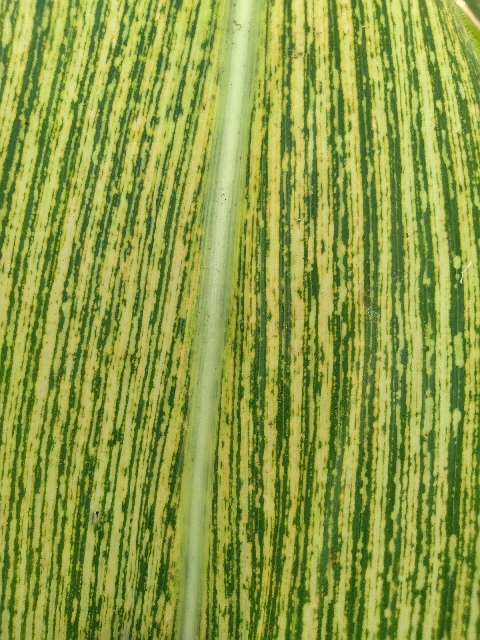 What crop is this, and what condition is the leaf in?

maize, maize streak virus
